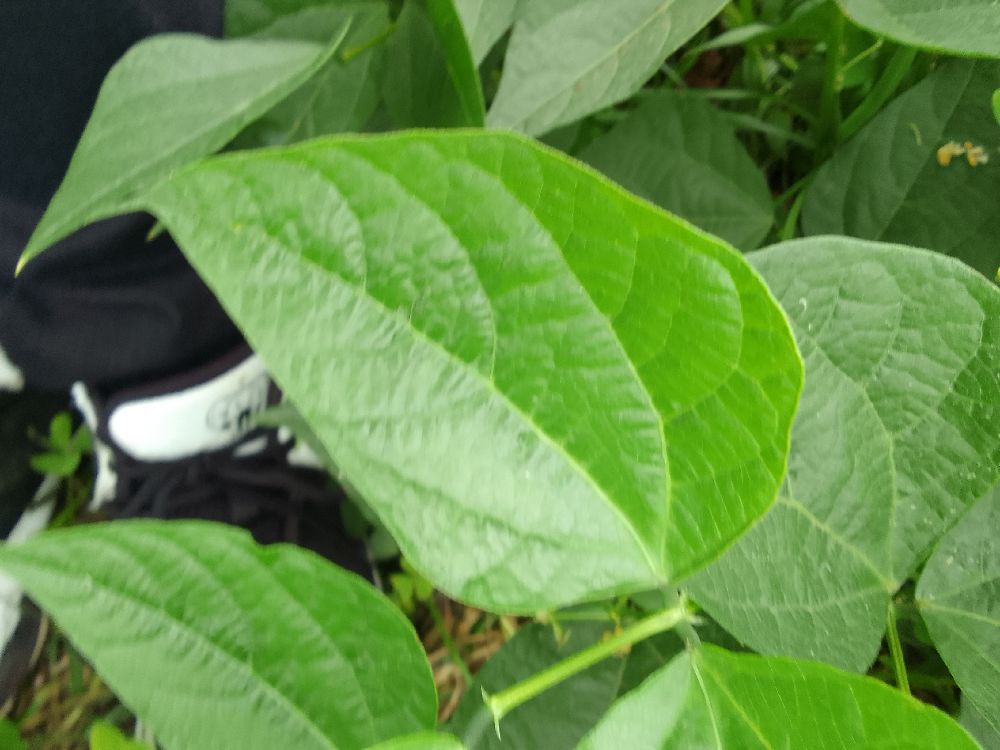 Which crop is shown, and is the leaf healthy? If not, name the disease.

common bean, healthy
